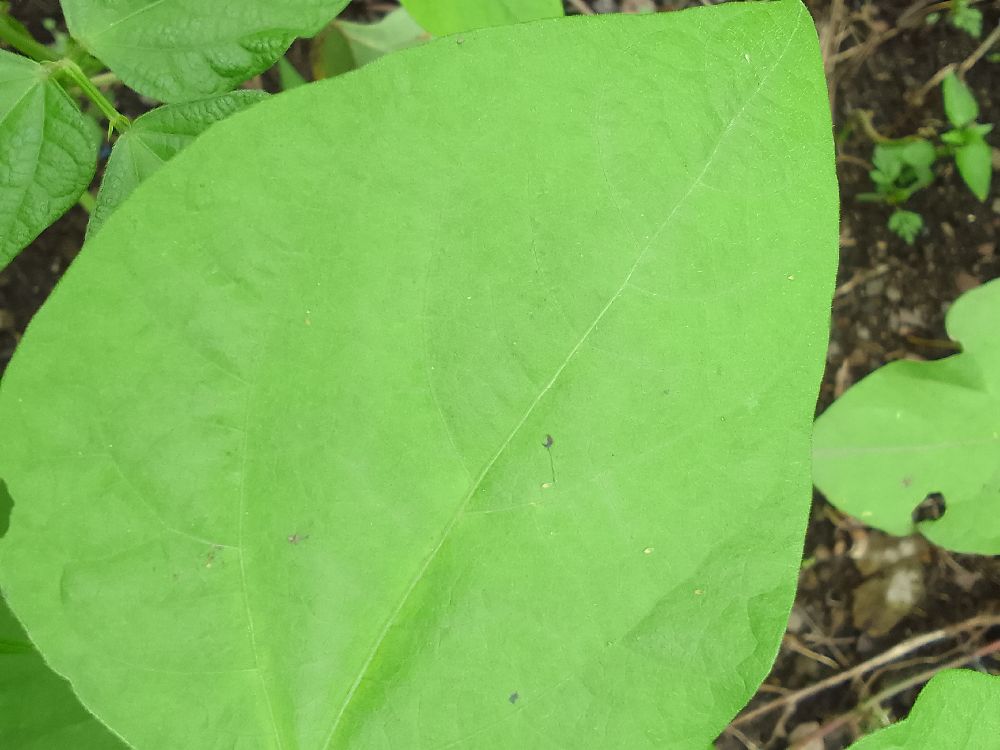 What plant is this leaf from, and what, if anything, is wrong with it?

common bean, healthy
